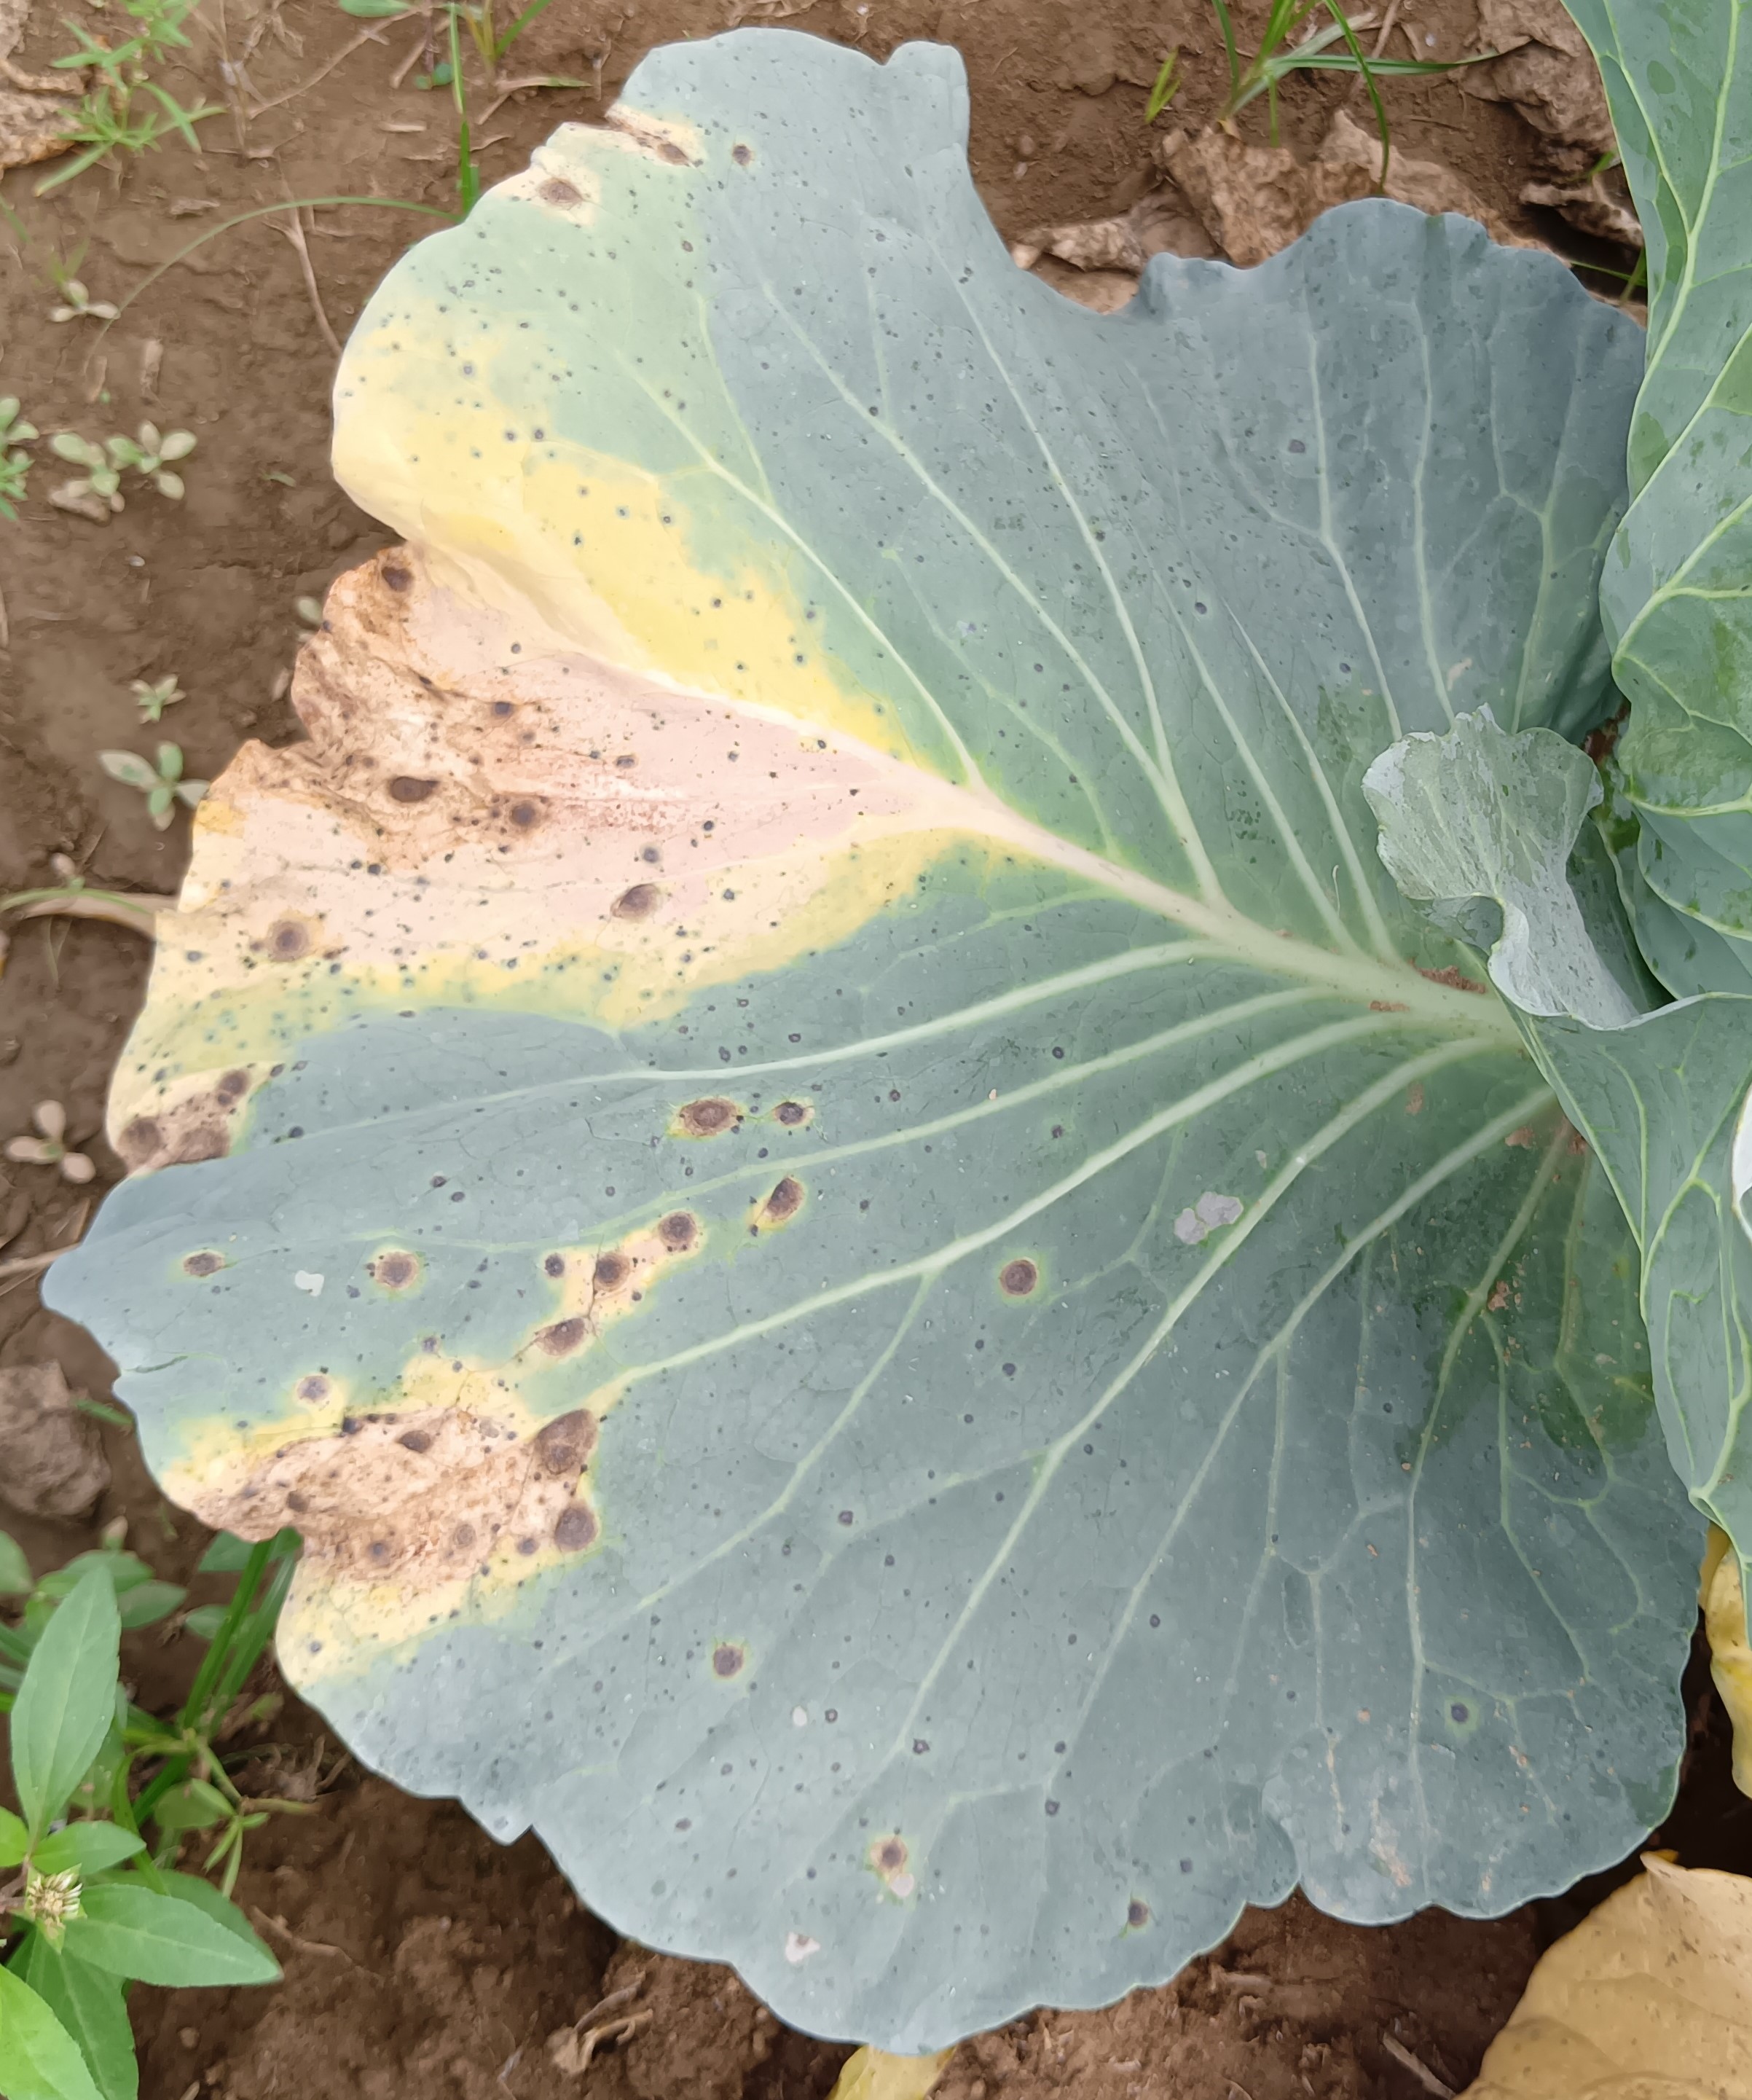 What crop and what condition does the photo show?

cabbage, alternaria
